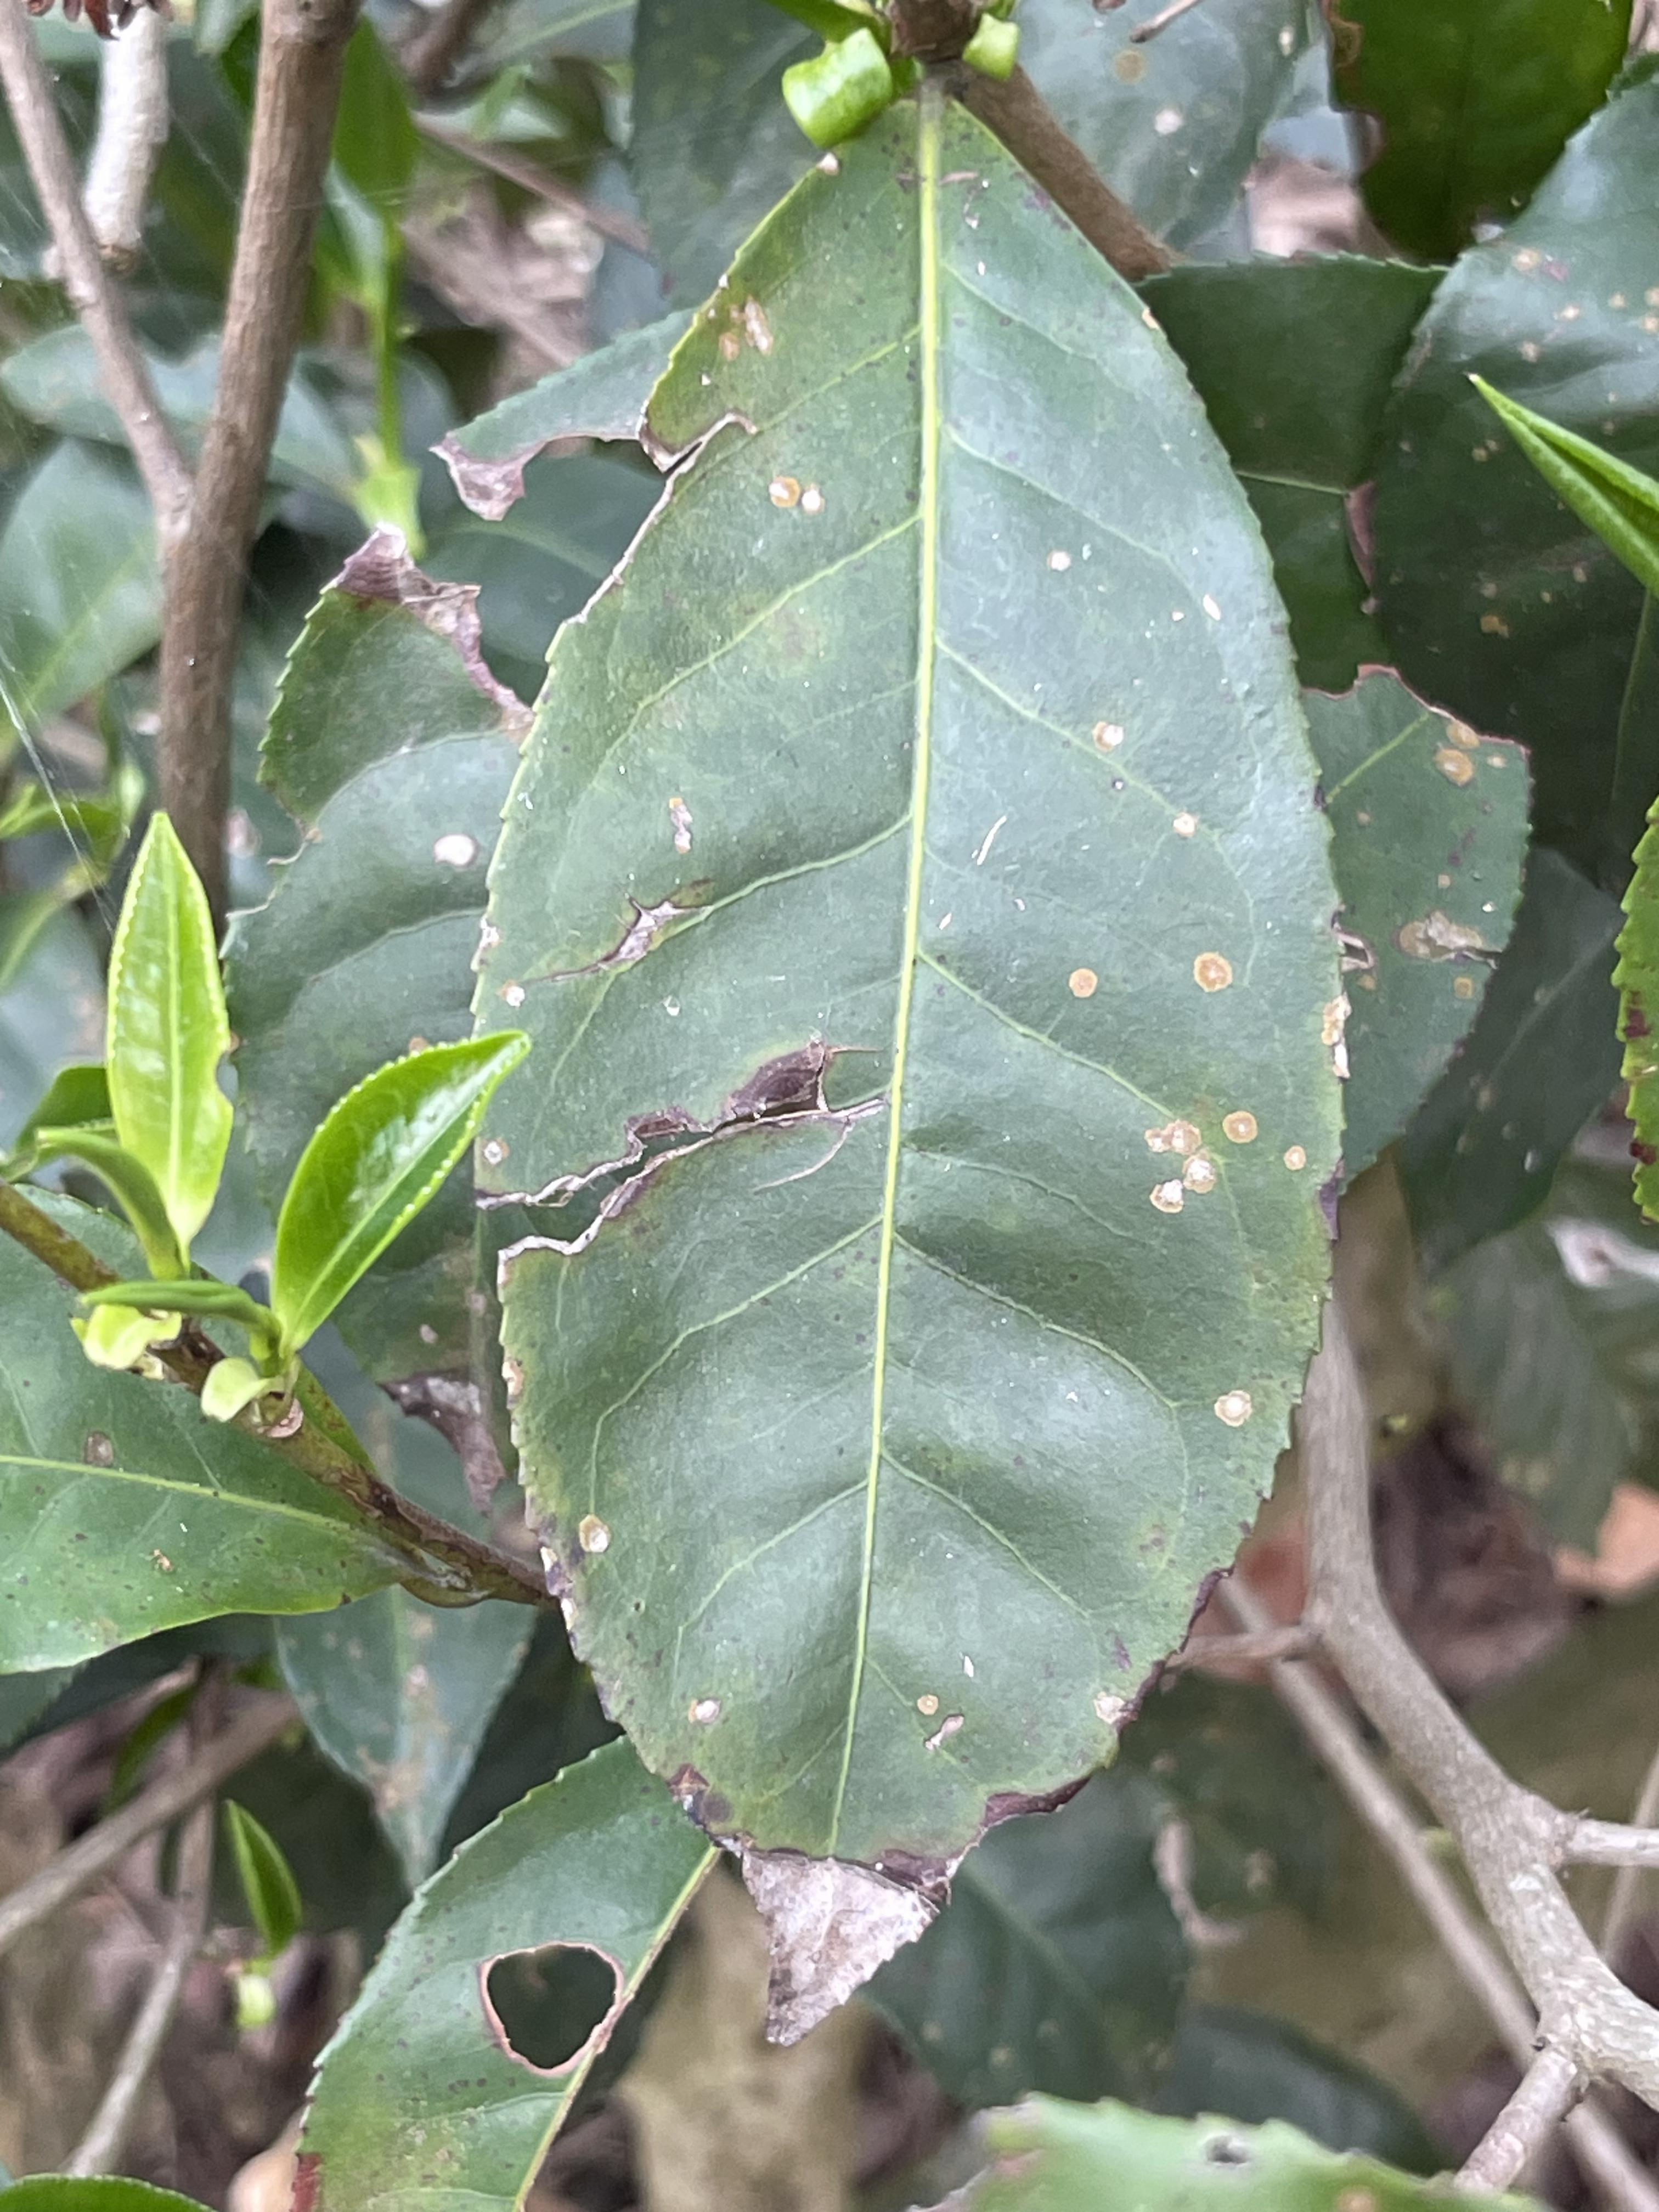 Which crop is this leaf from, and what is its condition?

tea, red rust
